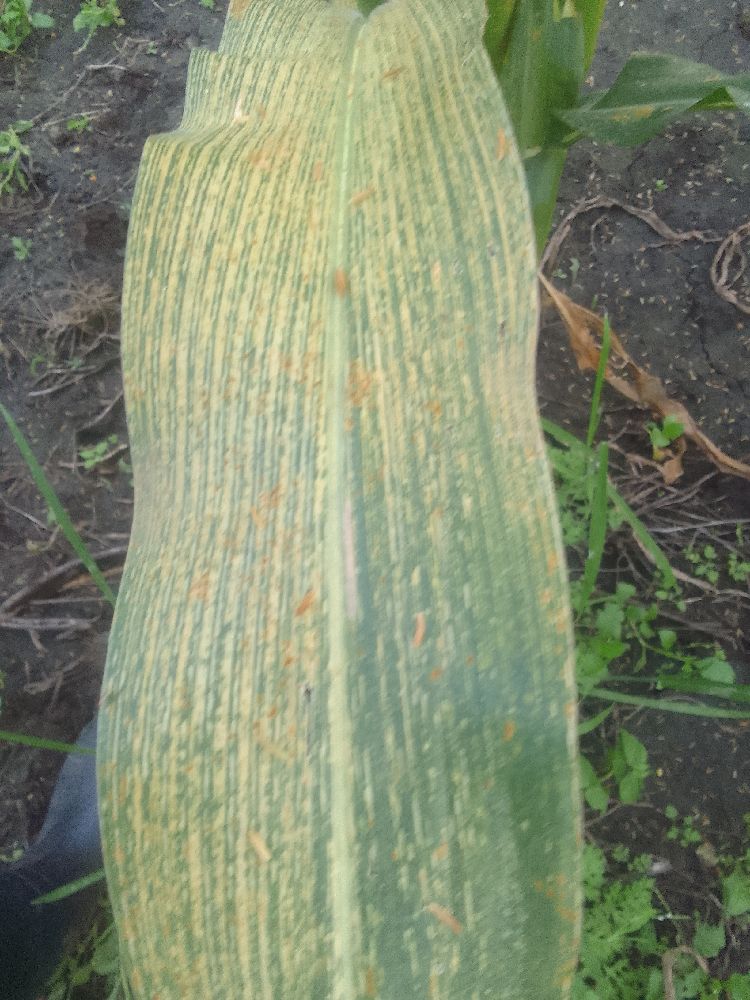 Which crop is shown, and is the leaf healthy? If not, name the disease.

maize, maize streak virus
